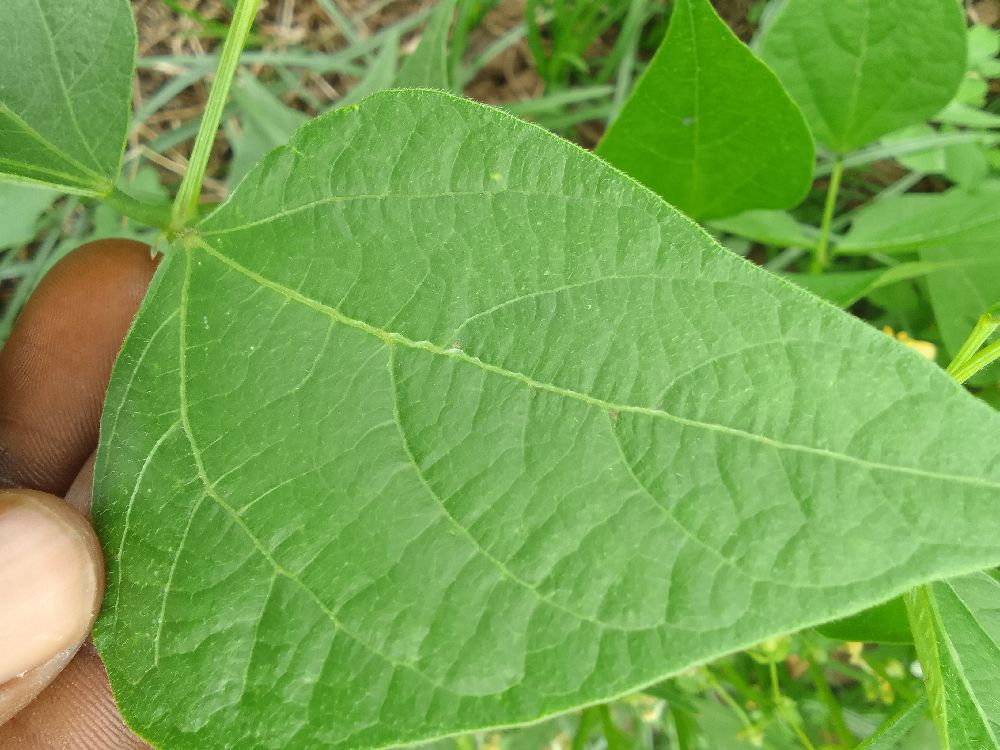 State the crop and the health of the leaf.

common bean, healthy
